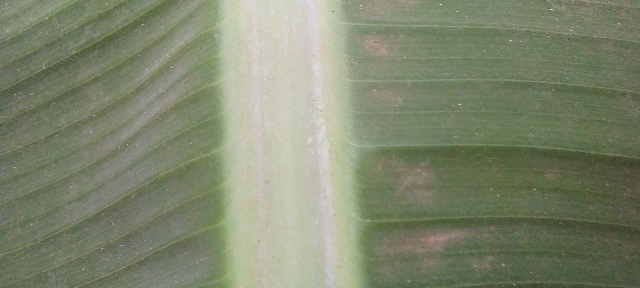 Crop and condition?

banana, healthy
